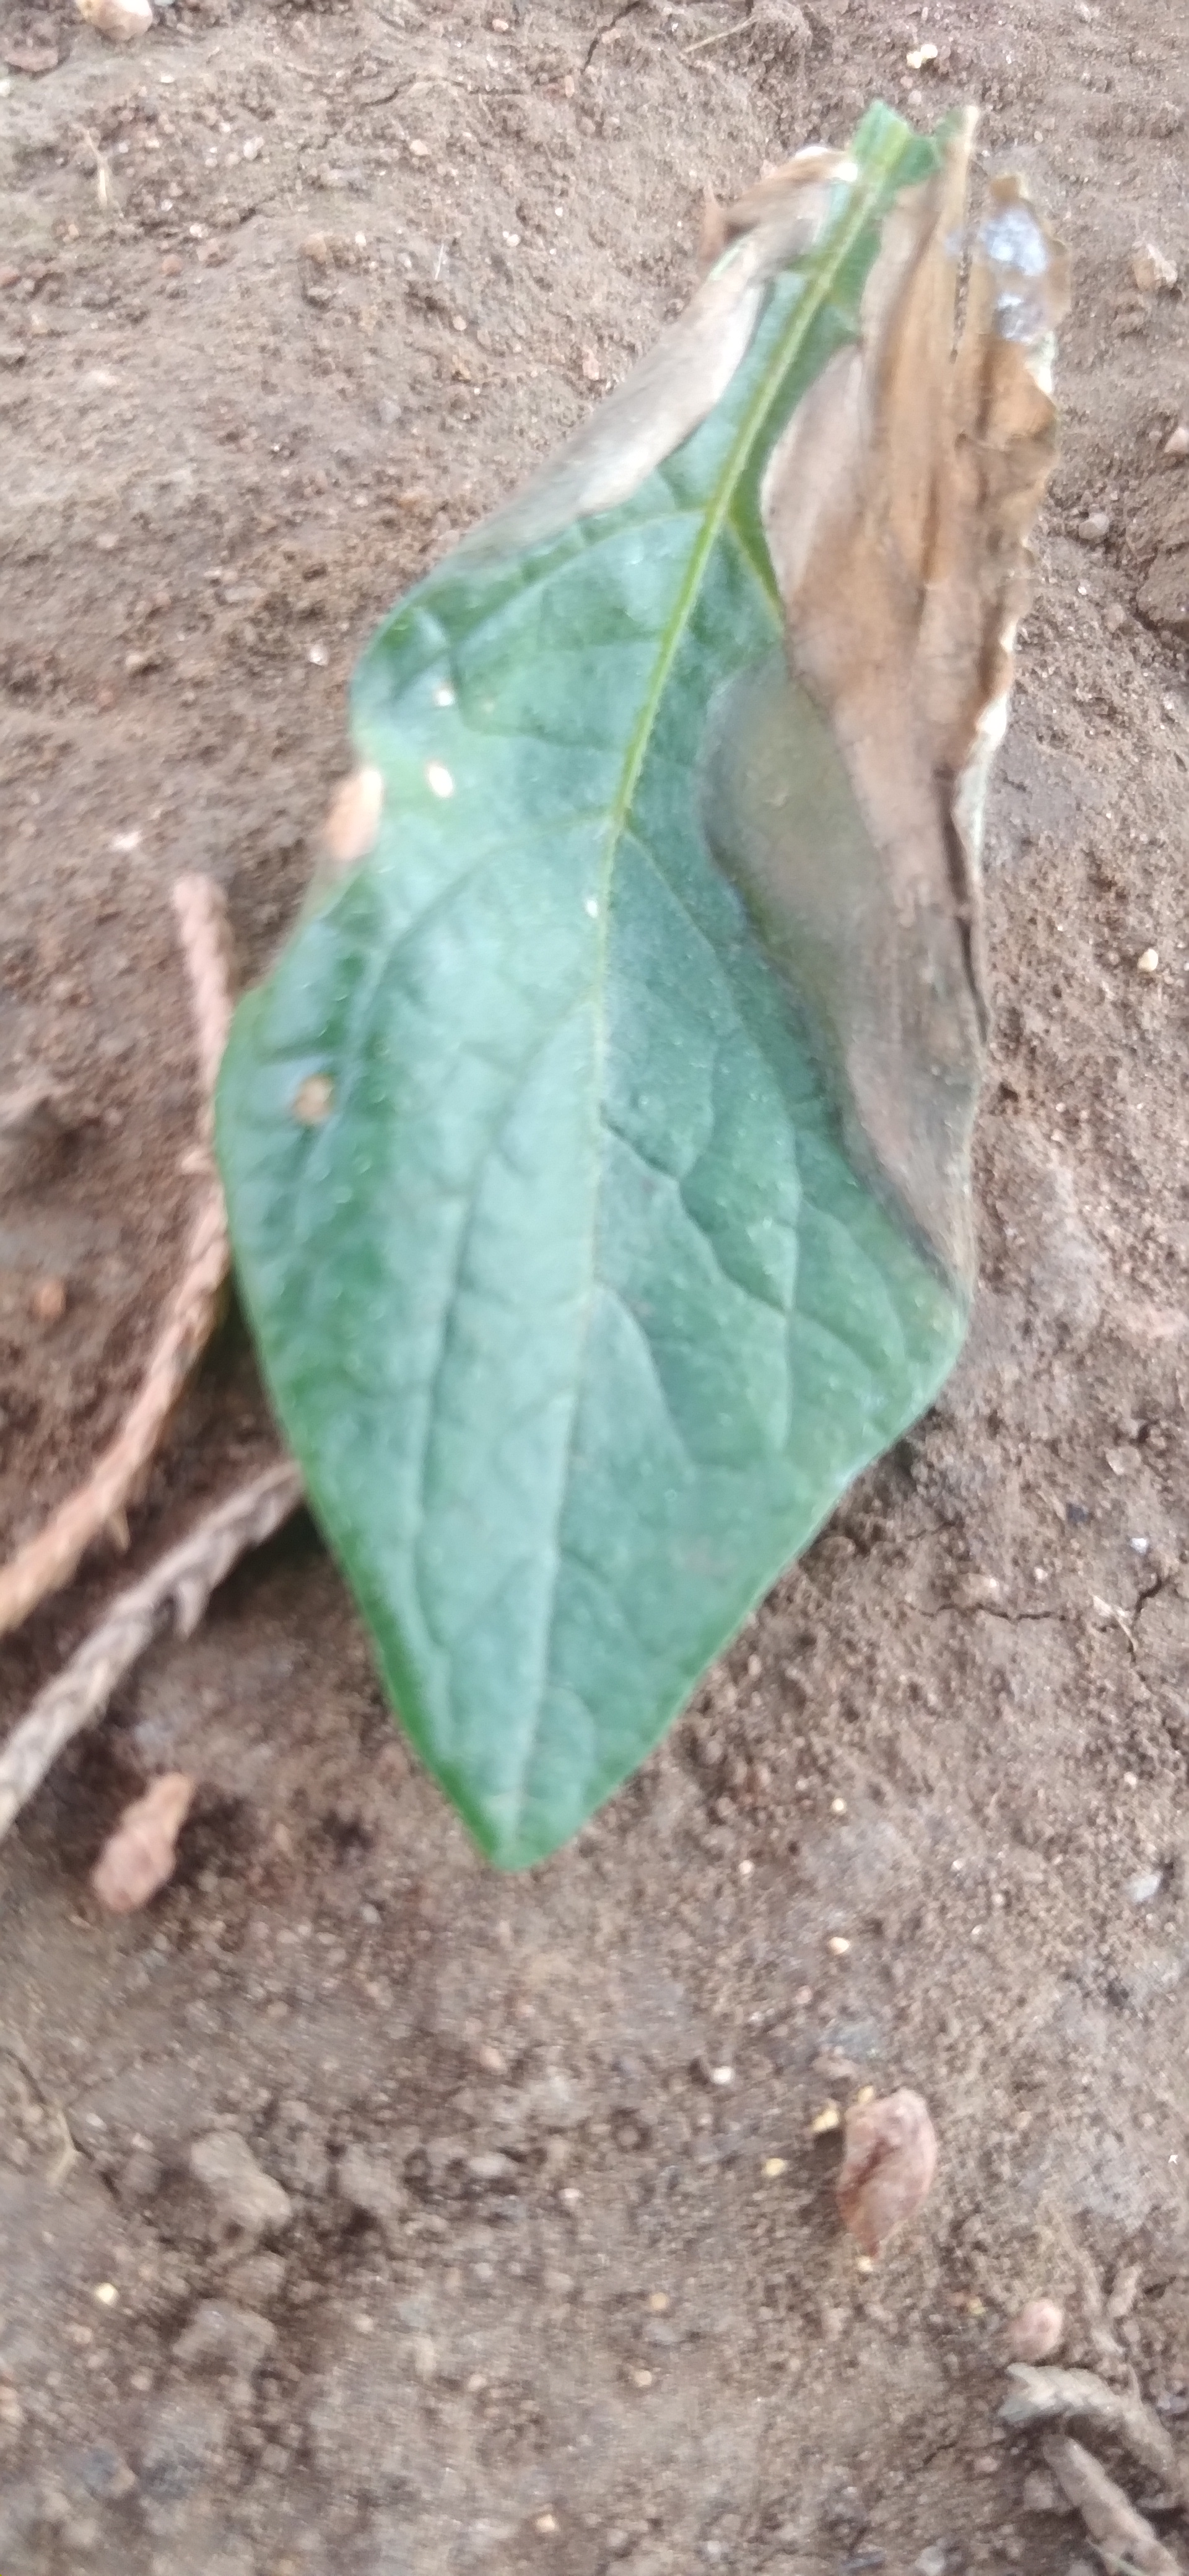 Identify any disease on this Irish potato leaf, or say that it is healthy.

early blight
